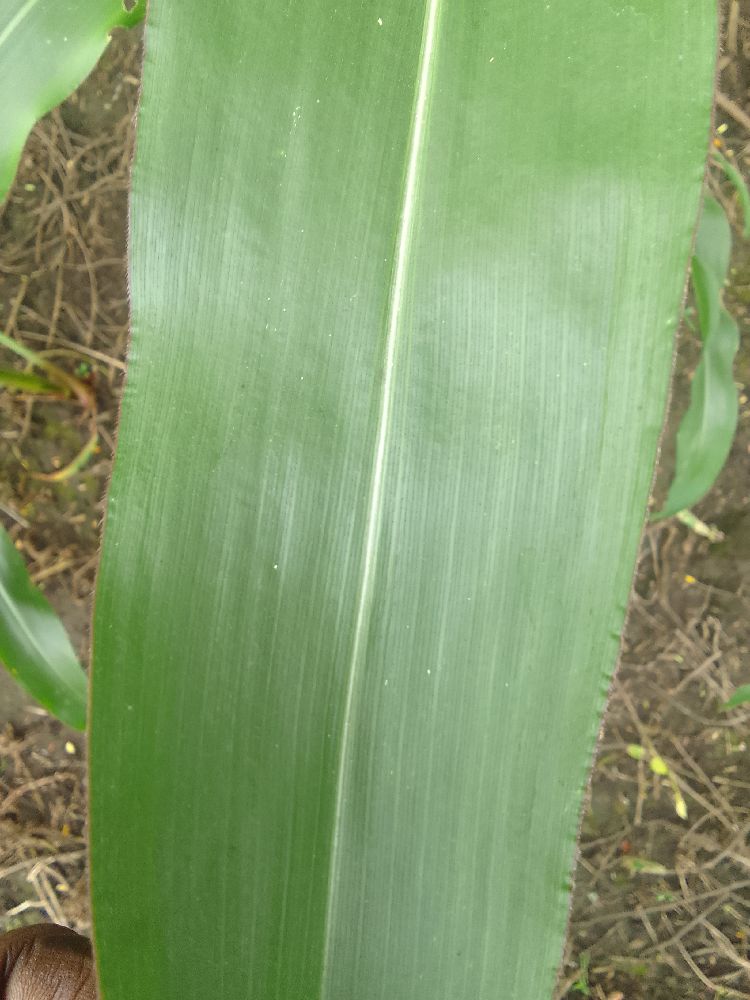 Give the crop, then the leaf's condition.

maize, healthy
